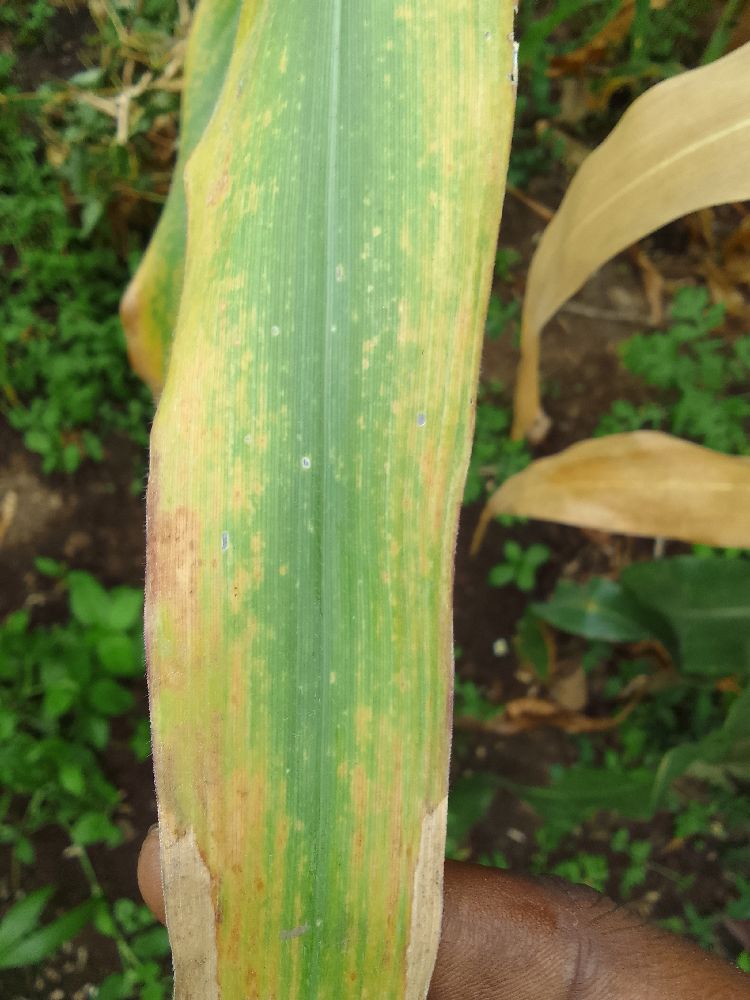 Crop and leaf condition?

maize, maize lethal necrosis
